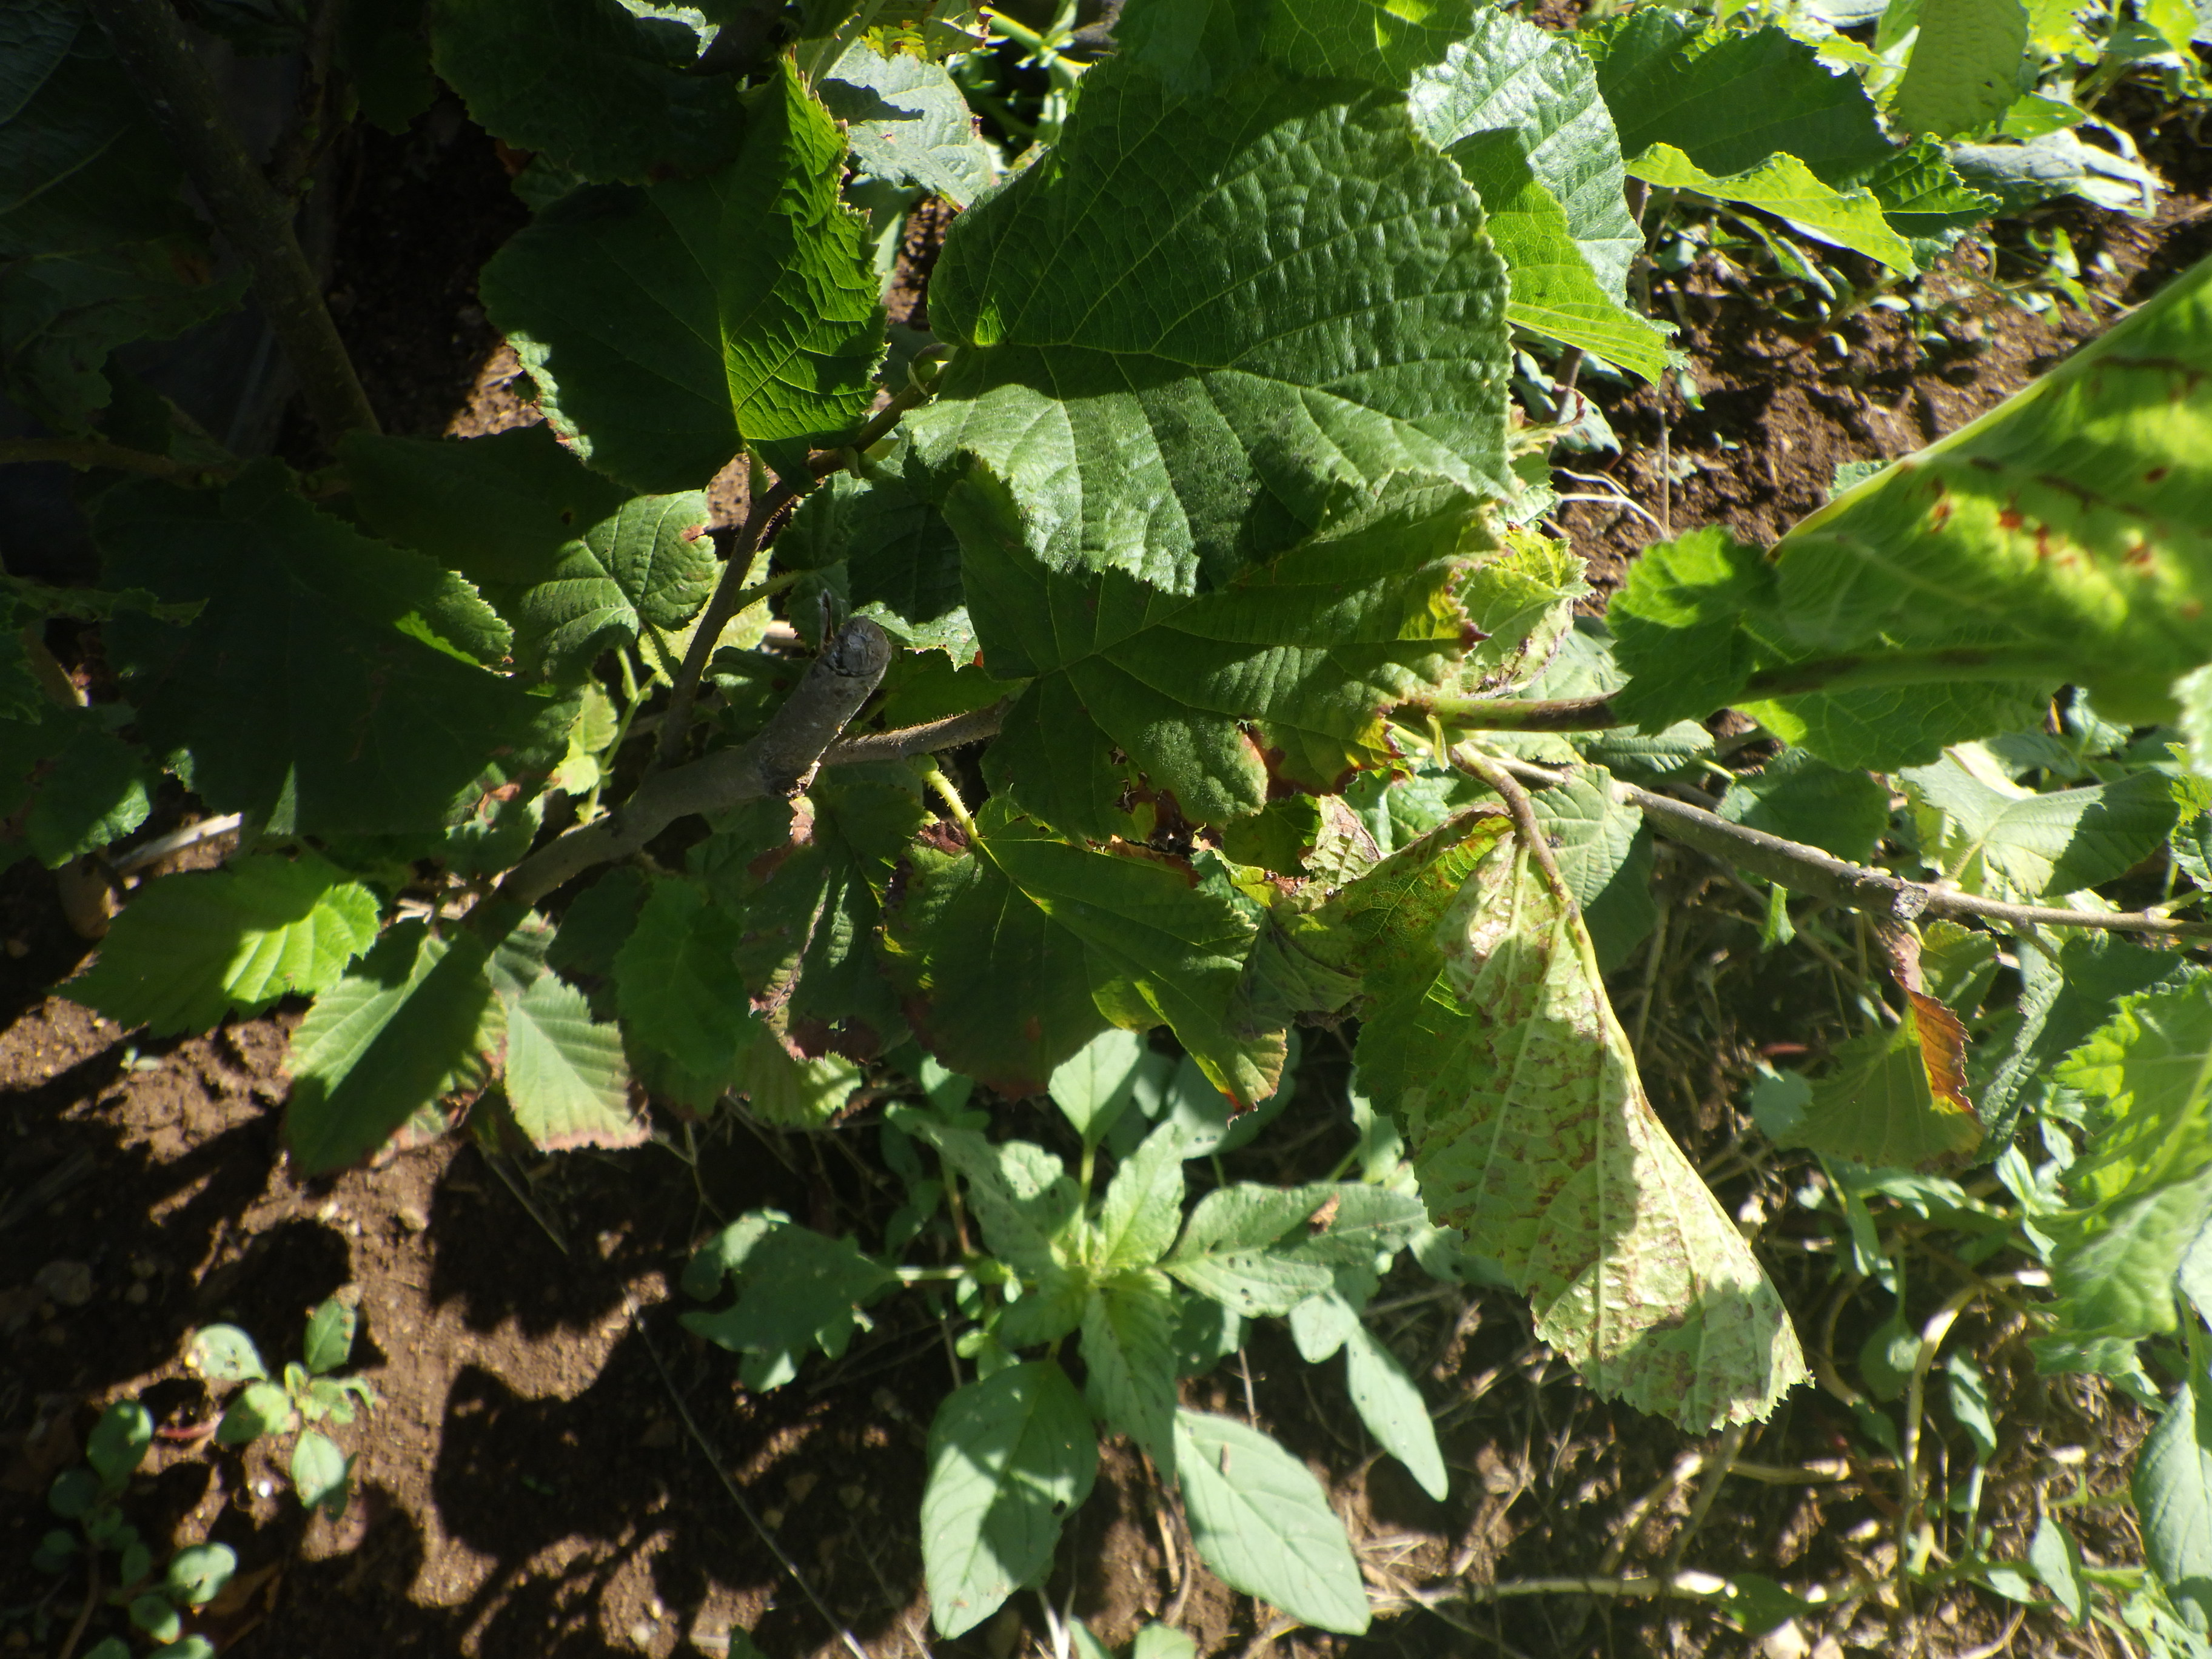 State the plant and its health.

hazel, bacterial spot, sunburn
